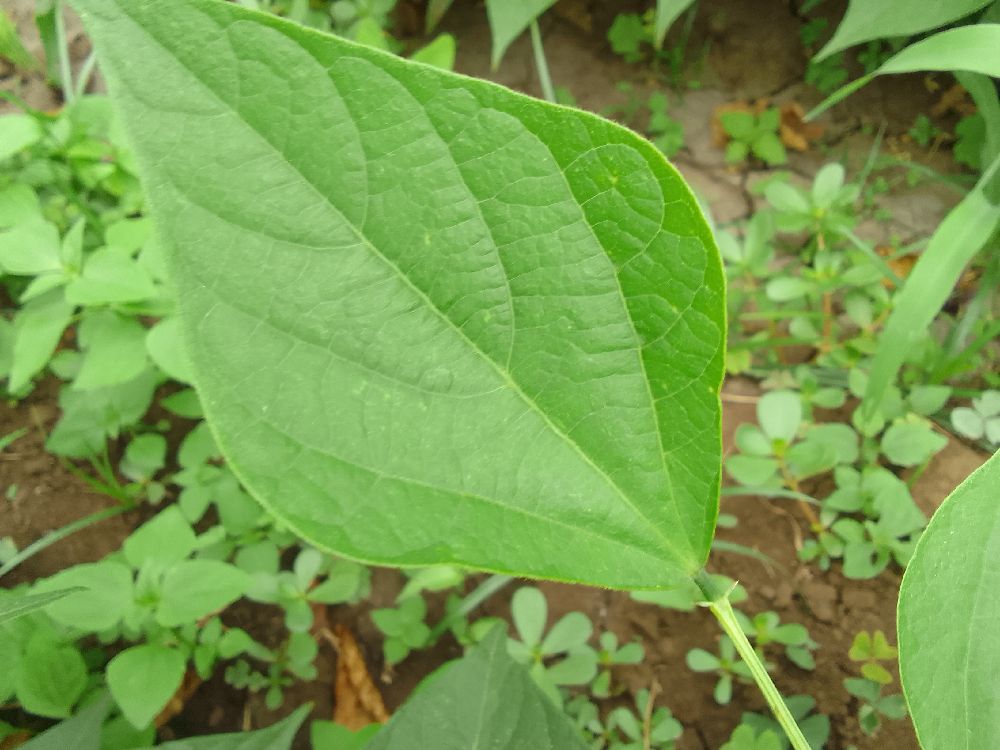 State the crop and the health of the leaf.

common bean, healthy
